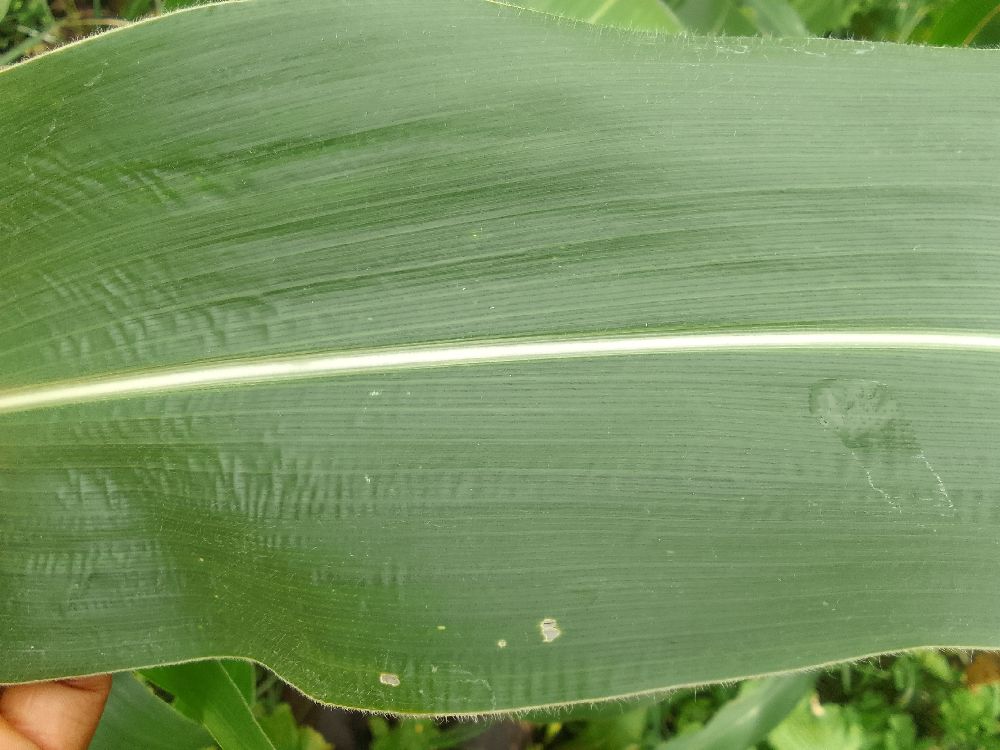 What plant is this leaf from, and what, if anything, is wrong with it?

maize, healthy
